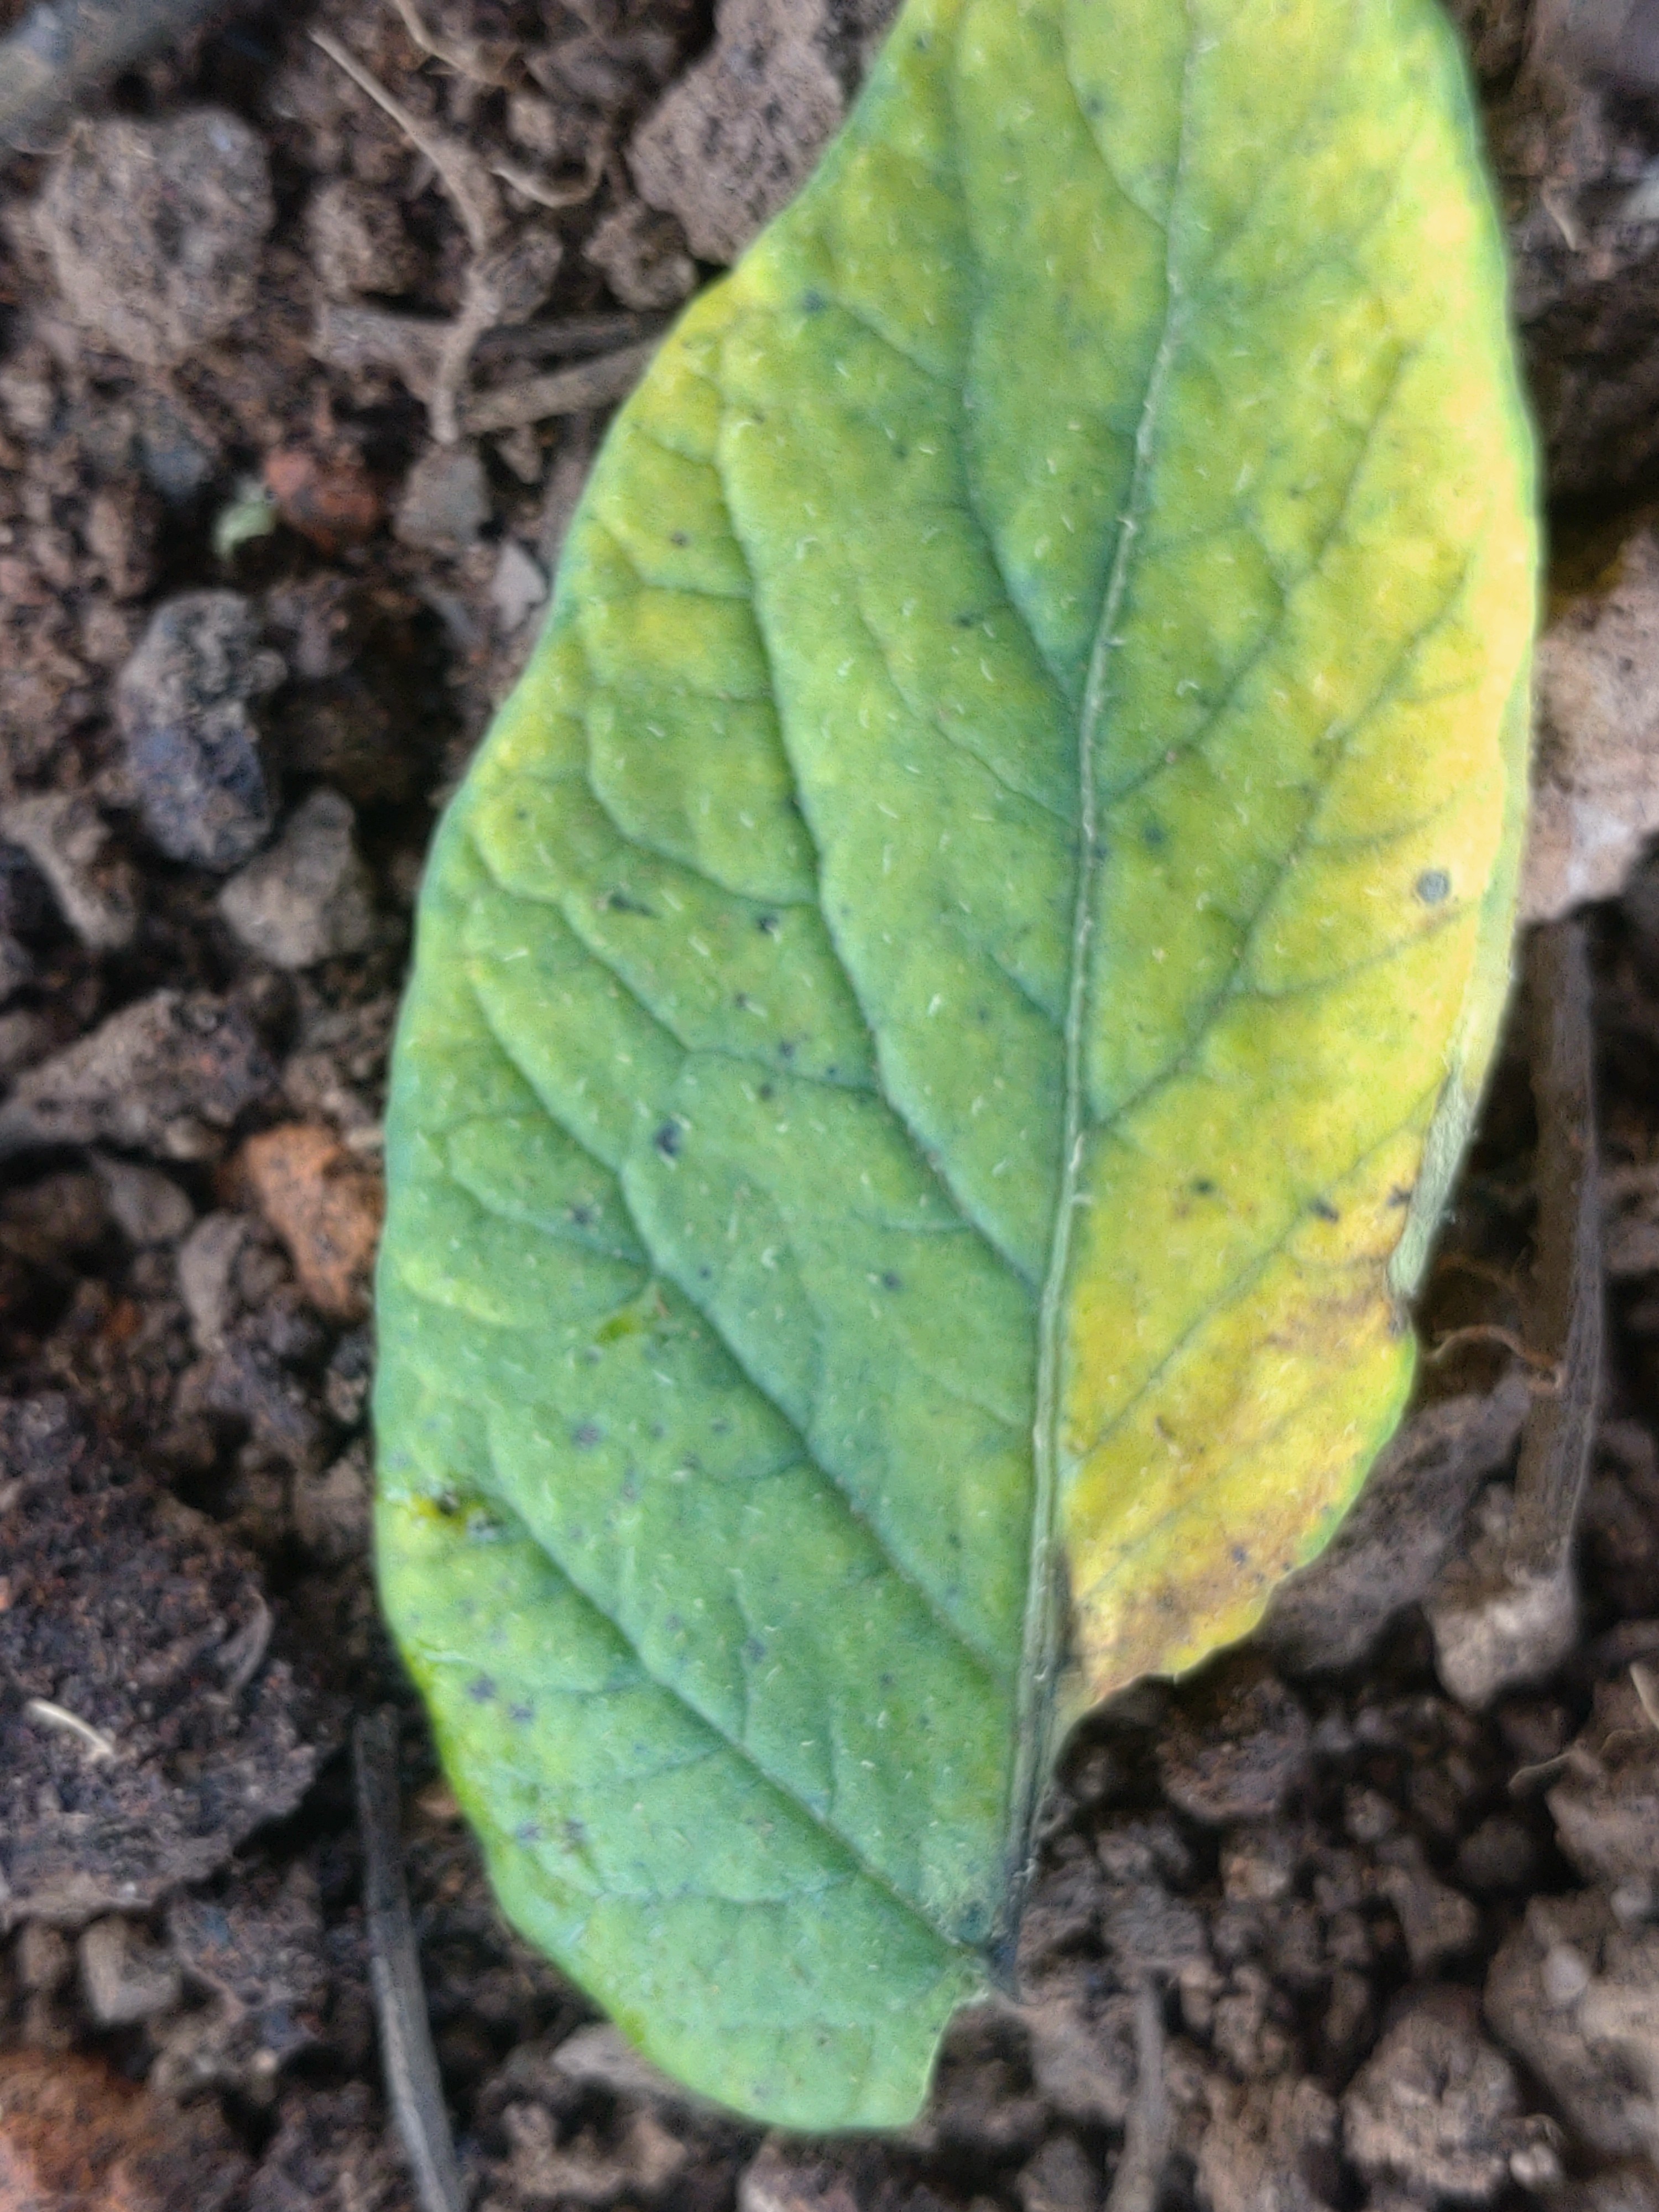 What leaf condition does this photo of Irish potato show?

late blight
